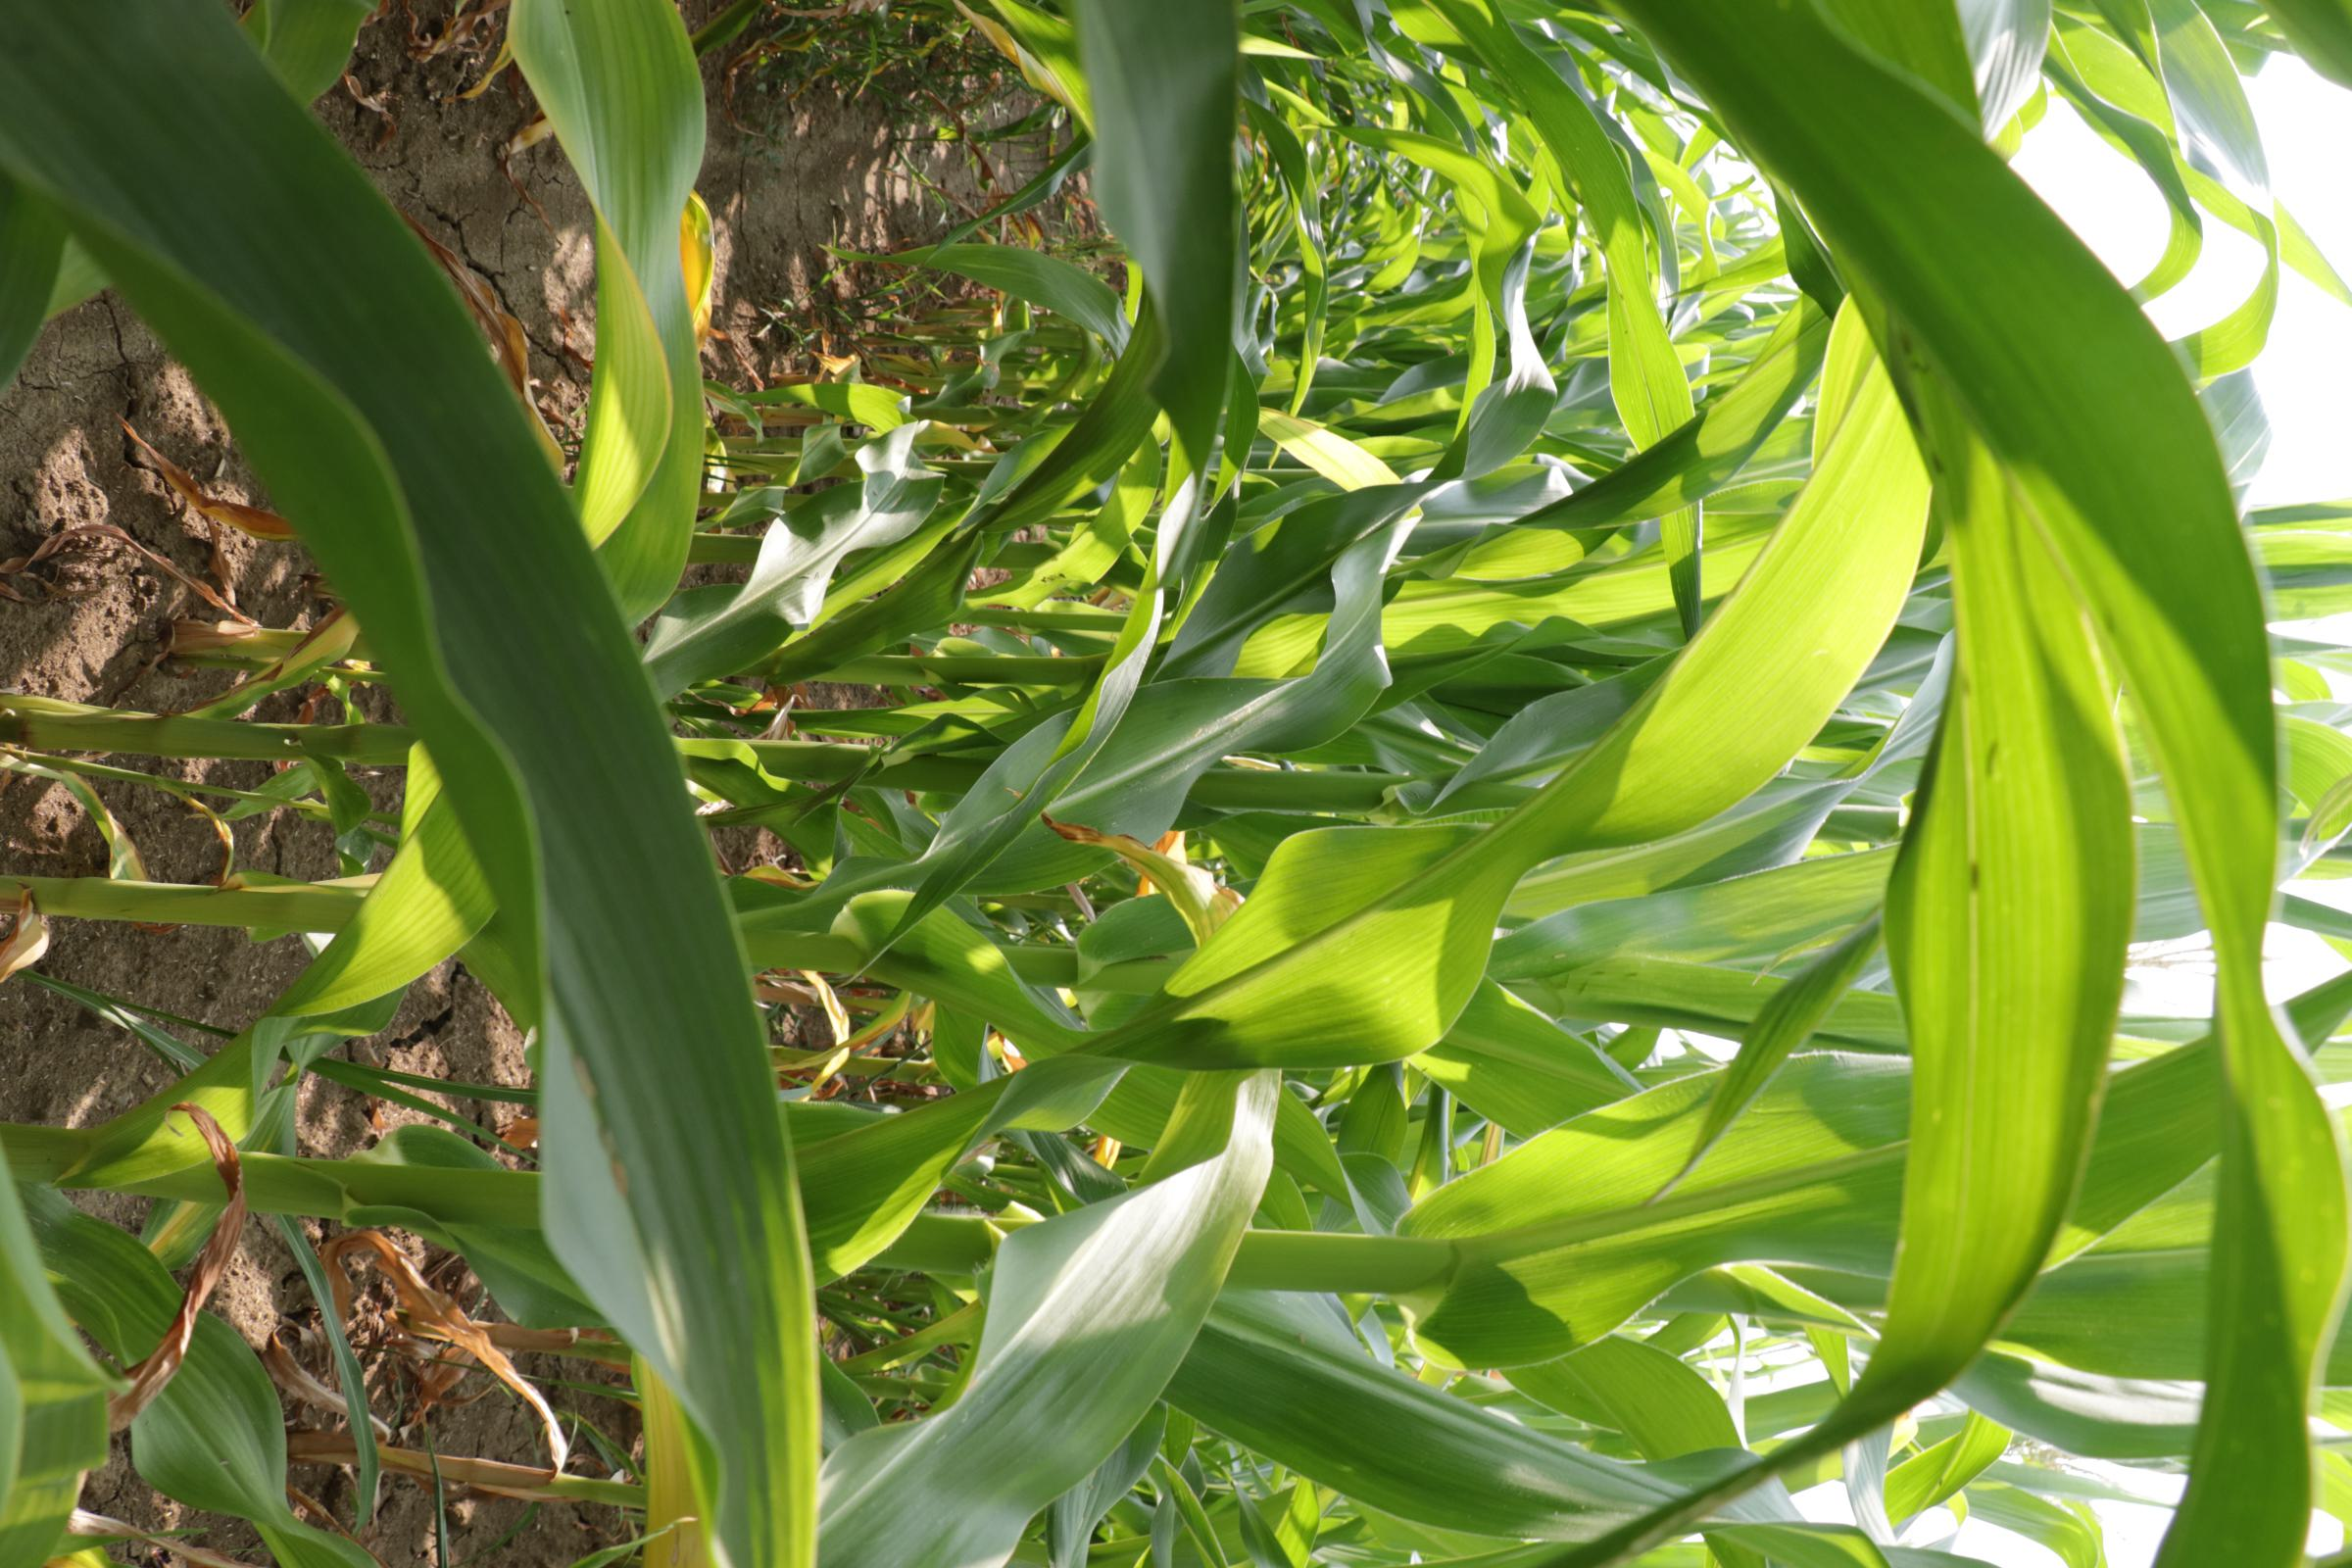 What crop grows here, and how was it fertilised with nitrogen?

maize, reduced nitrogen fertilisation
